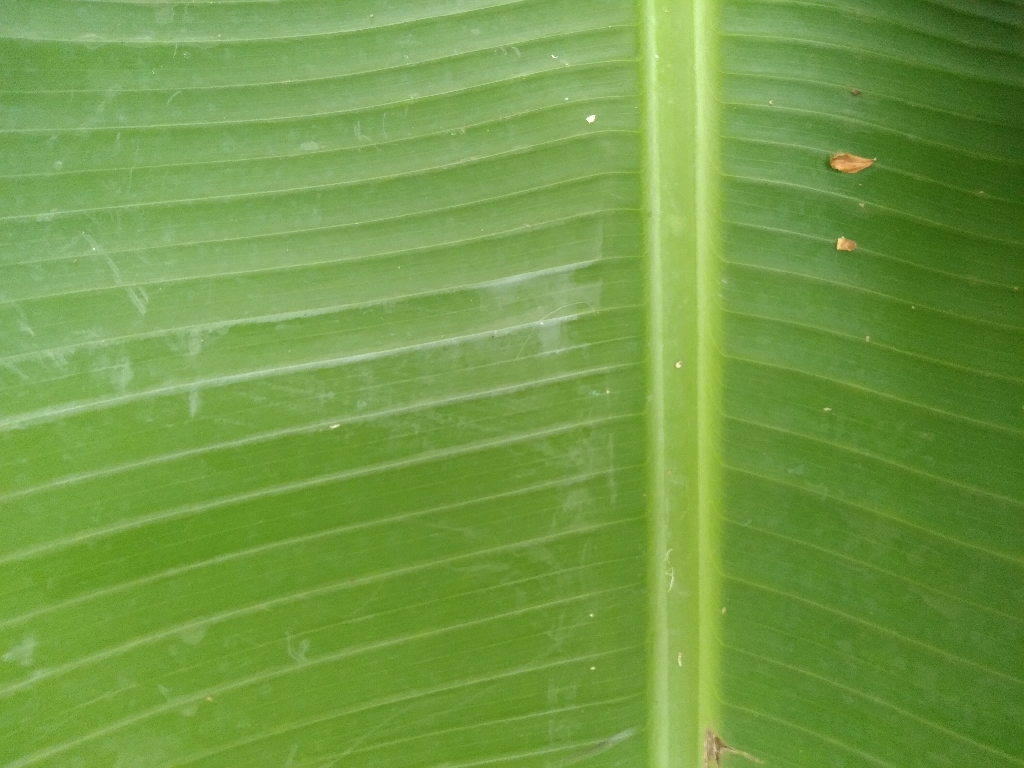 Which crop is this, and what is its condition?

banana, healthy
